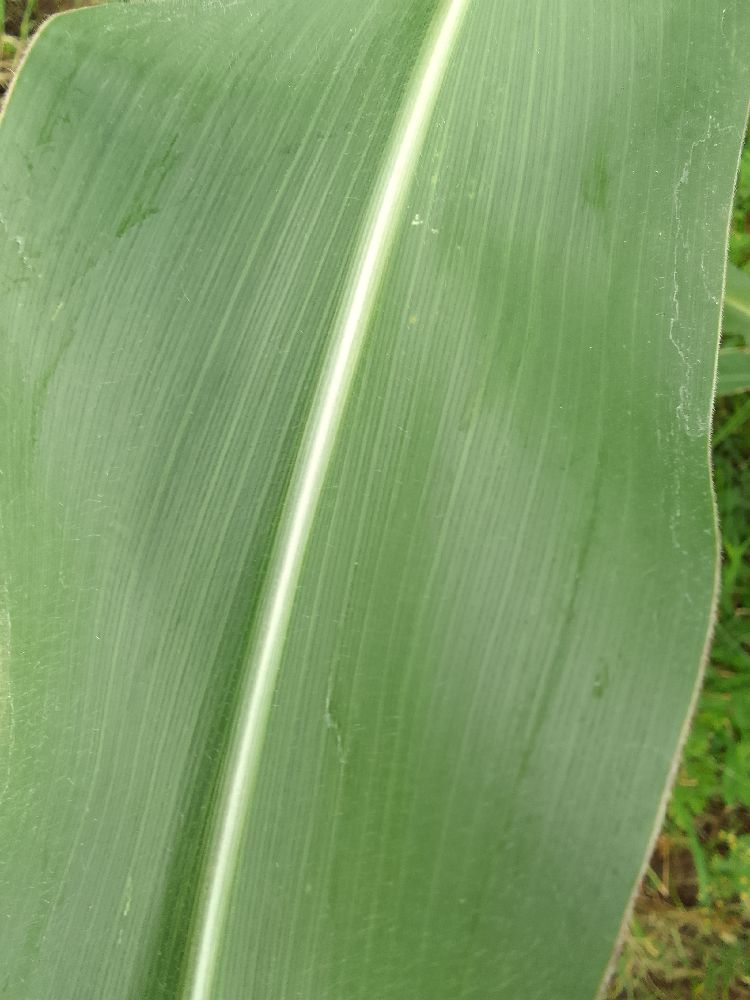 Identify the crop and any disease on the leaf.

maize, healthy
